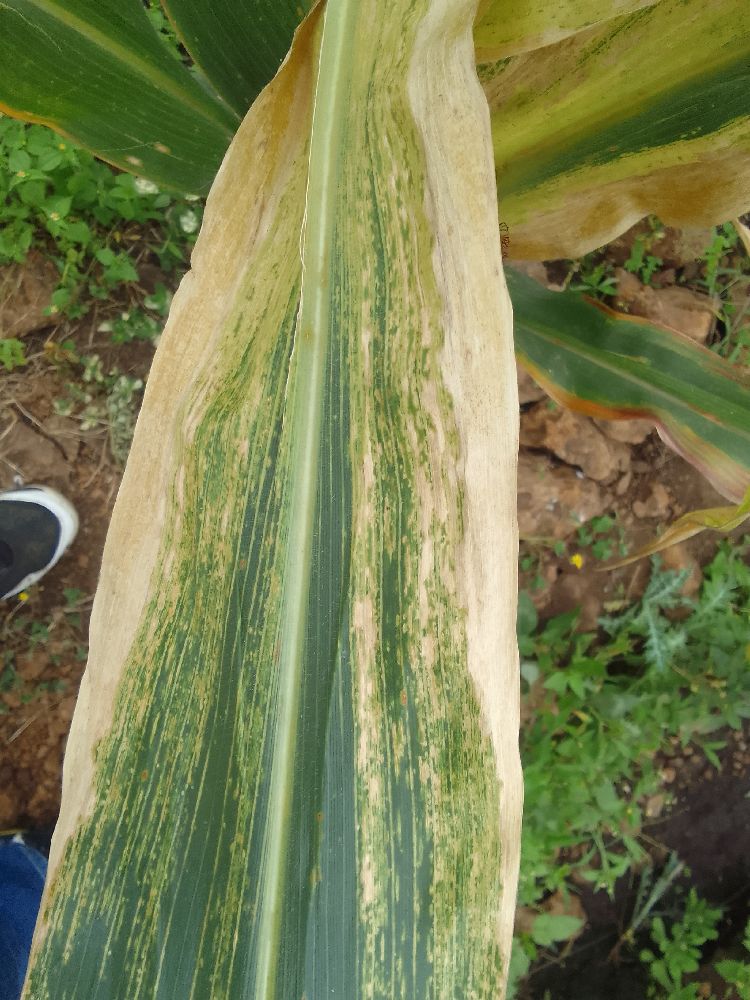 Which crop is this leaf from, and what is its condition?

maize, maize lethal necrosis
